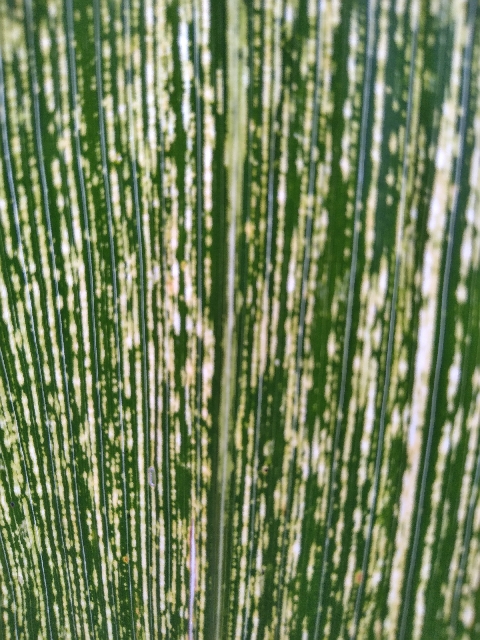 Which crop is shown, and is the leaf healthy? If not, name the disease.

maize, maize streak virus
